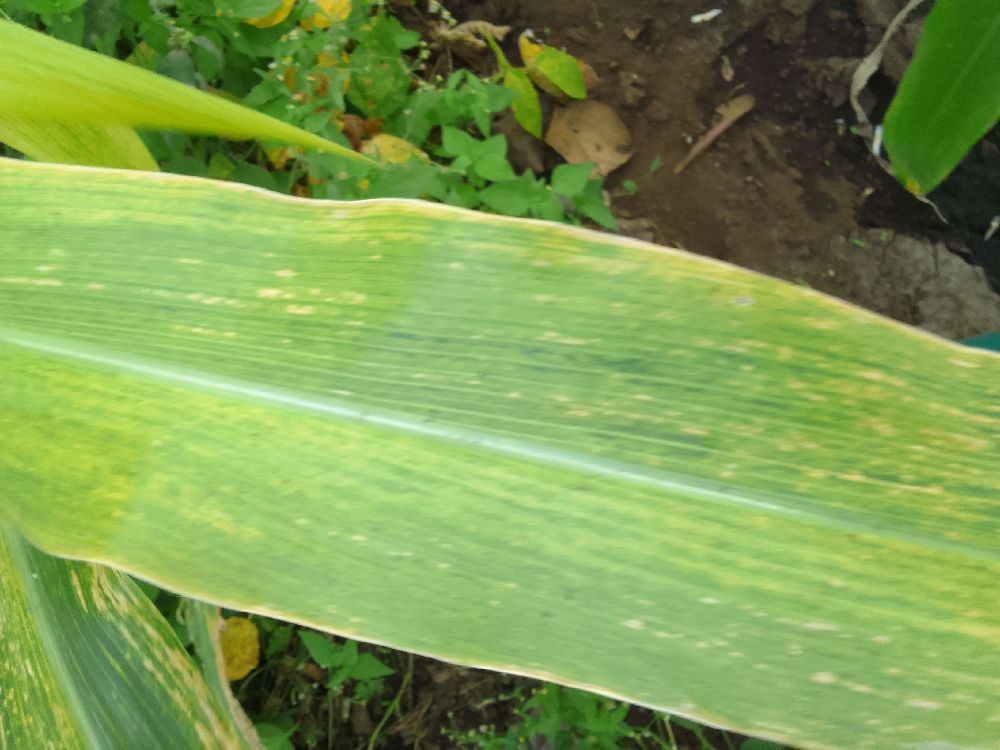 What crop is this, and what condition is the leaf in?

maize, maize lethal necrosis
